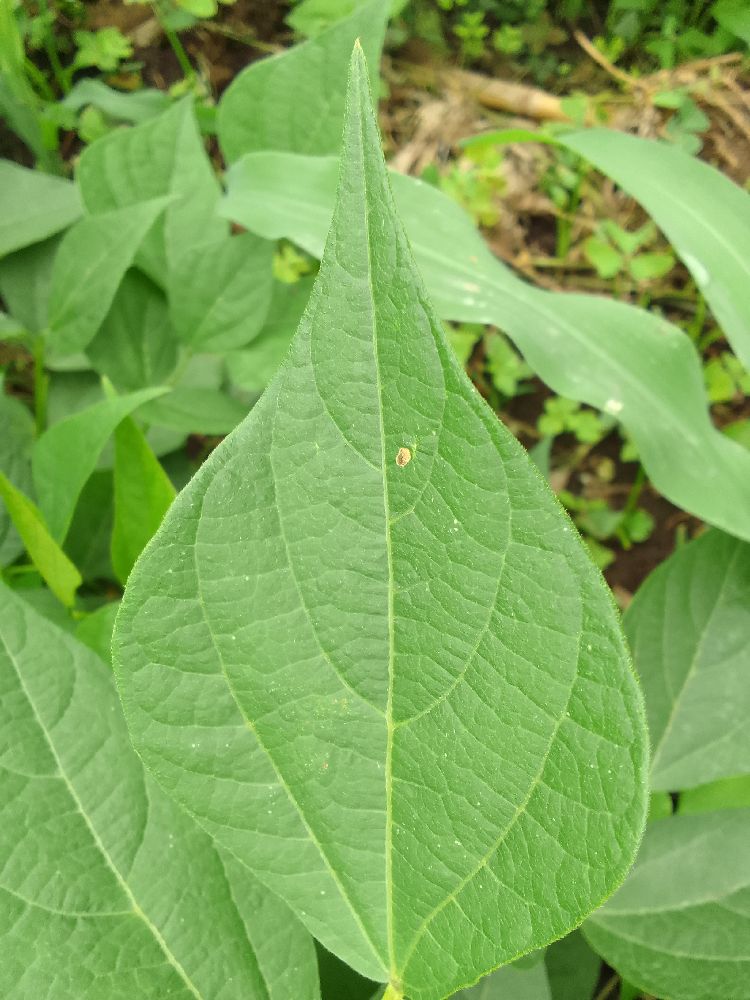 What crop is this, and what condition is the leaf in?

common bean, healthy
